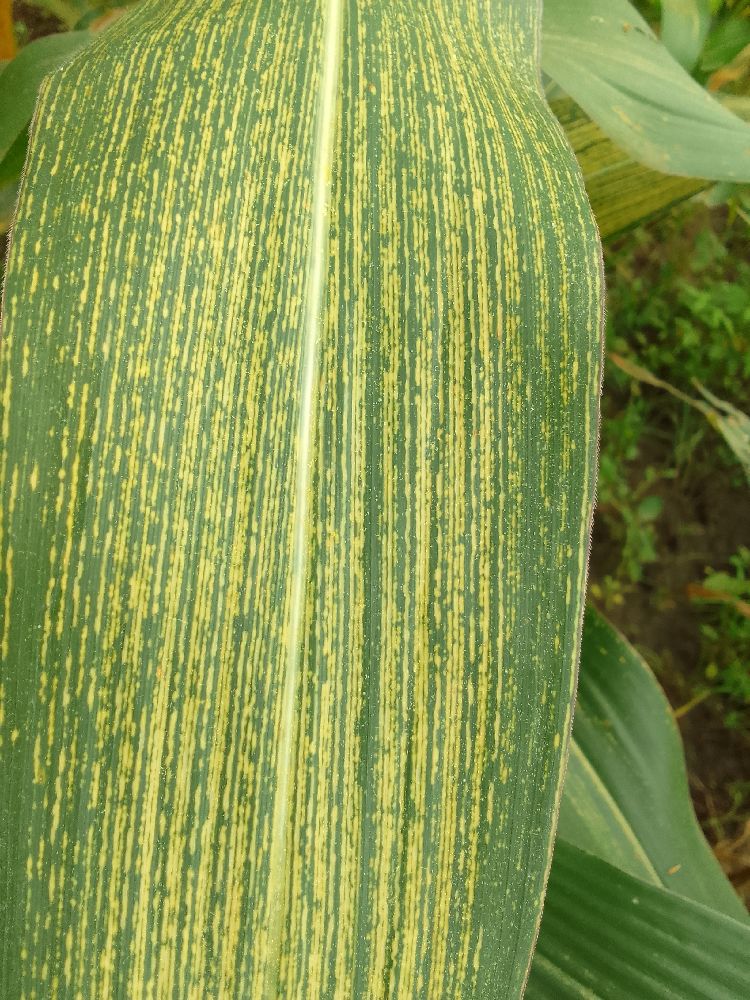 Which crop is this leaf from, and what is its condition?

maize, maize streak virus
